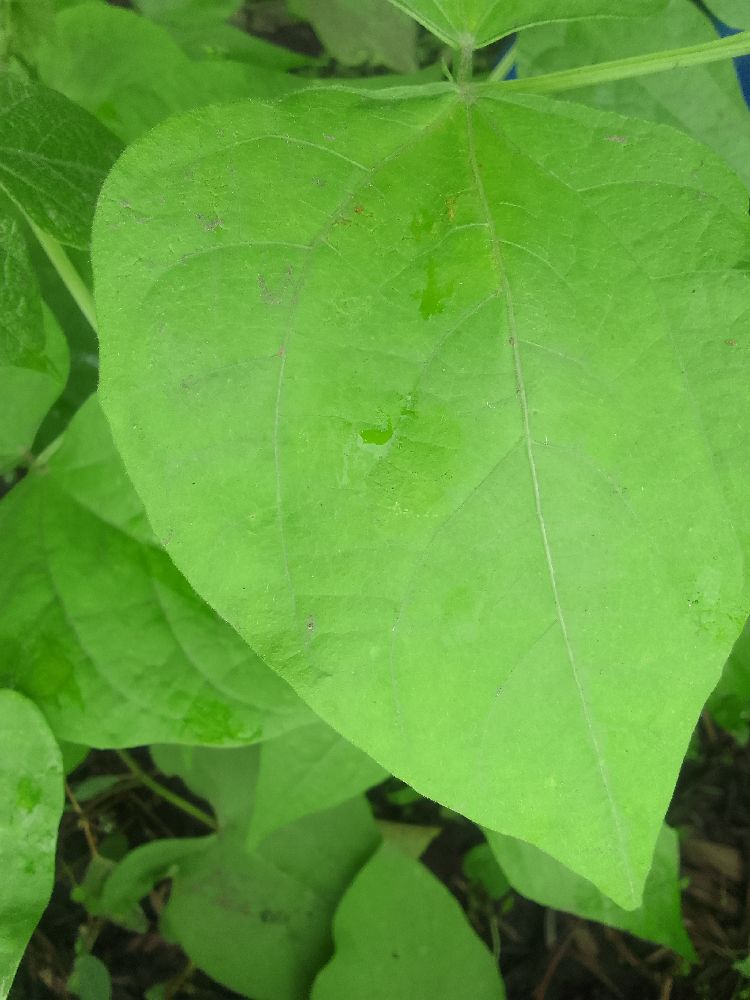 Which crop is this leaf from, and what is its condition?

common bean, healthy
